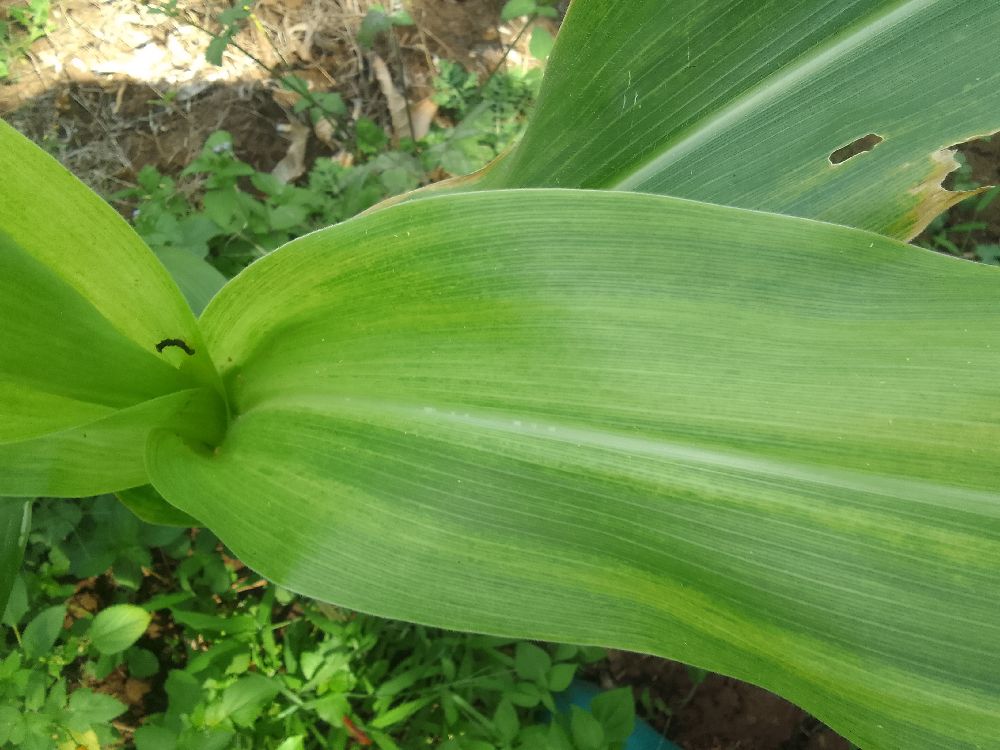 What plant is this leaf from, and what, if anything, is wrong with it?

maize, maize lethal necrosis
